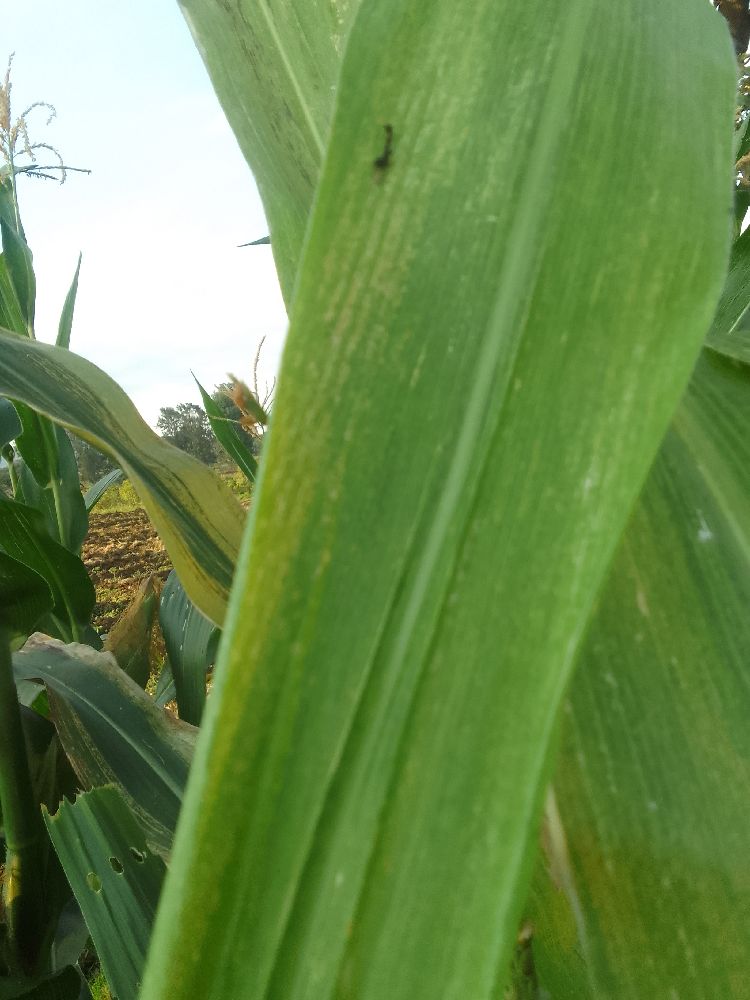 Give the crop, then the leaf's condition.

maize, maize lethal necrosis
